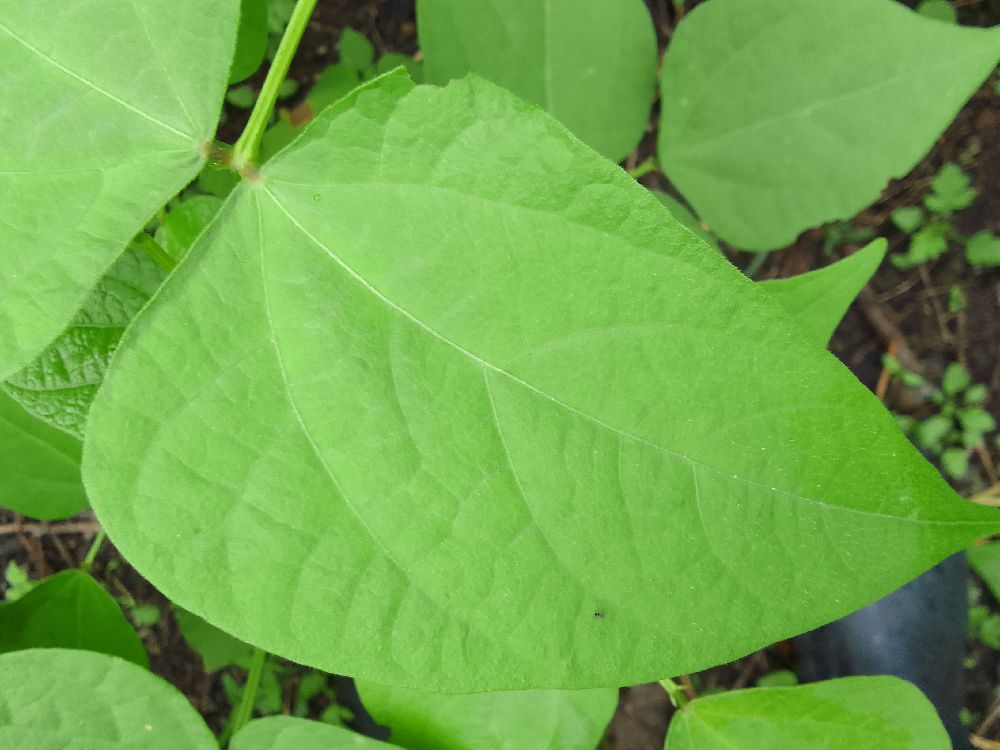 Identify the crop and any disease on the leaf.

common bean, healthy
